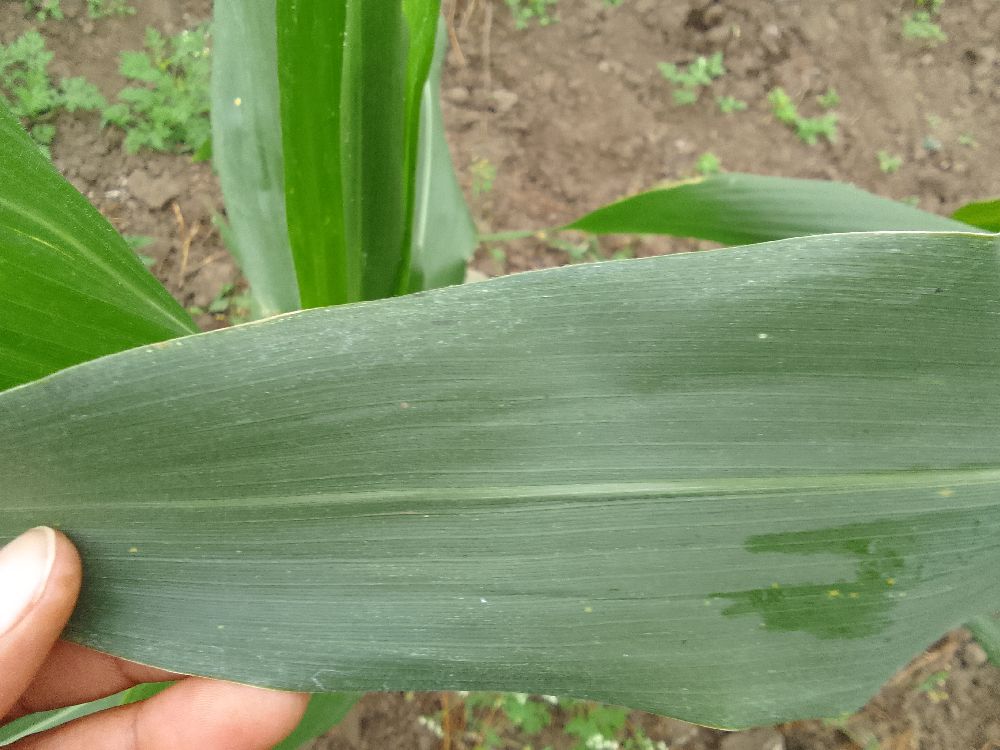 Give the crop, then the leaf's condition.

maize, healthy
